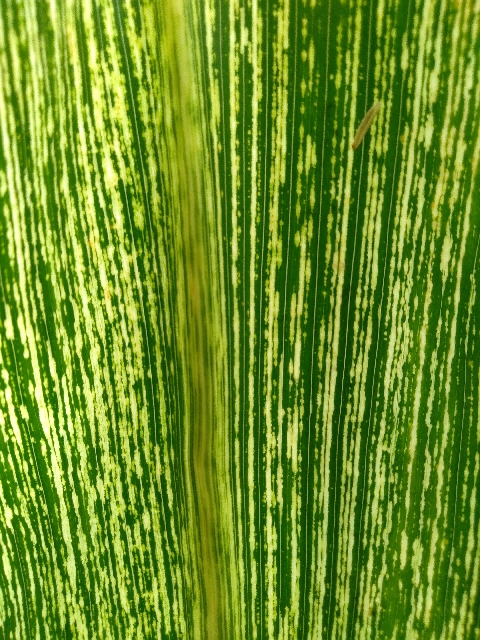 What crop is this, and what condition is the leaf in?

maize, maize streak virus
